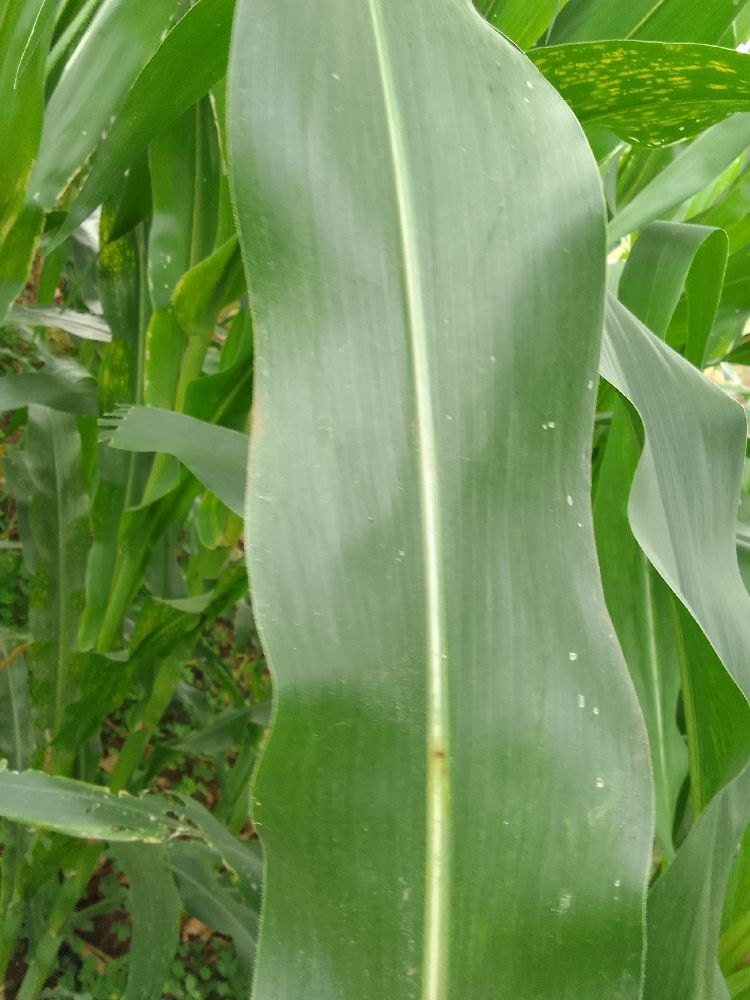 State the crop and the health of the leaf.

maize, healthy
